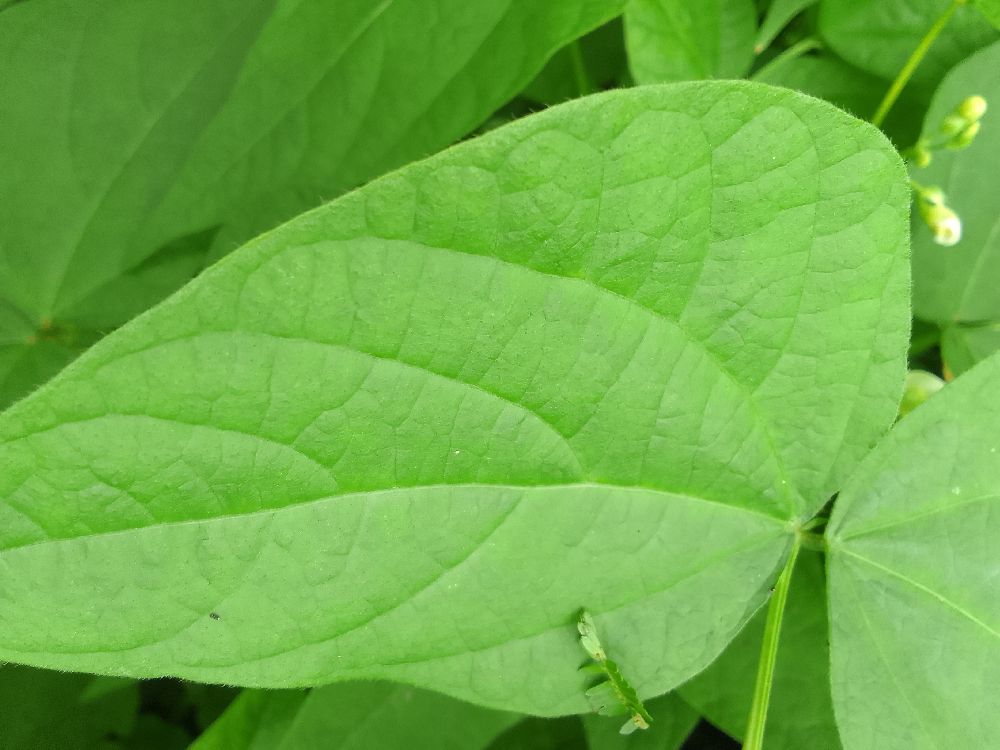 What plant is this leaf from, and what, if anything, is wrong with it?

common bean, healthy
